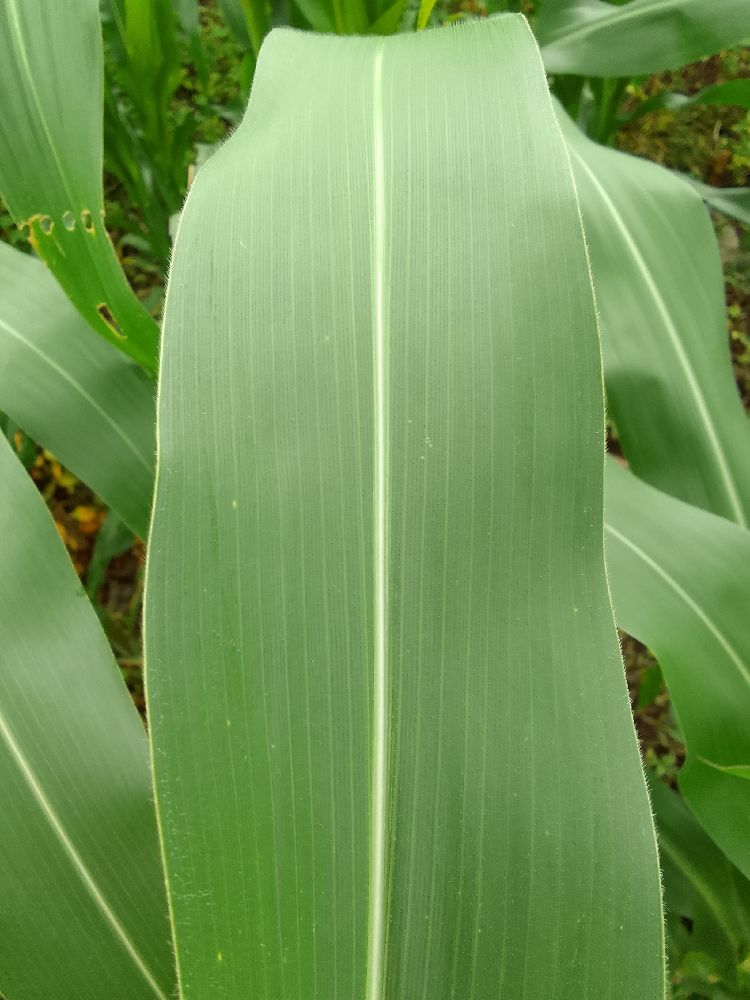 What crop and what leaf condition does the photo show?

maize, healthy
